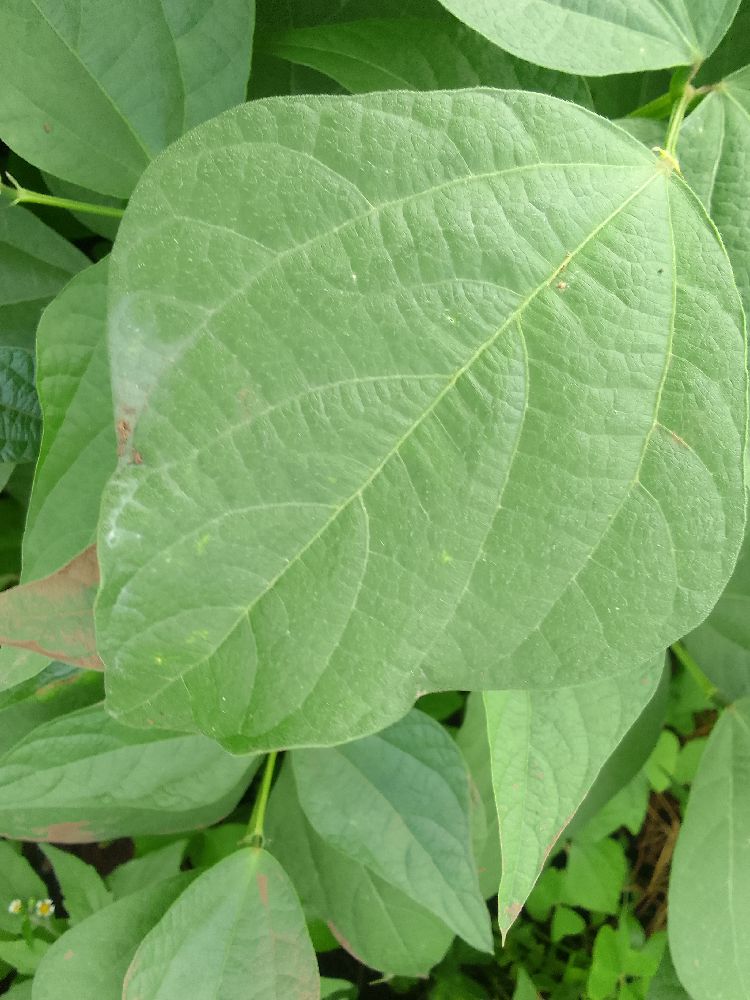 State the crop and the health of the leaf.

common bean, healthy
